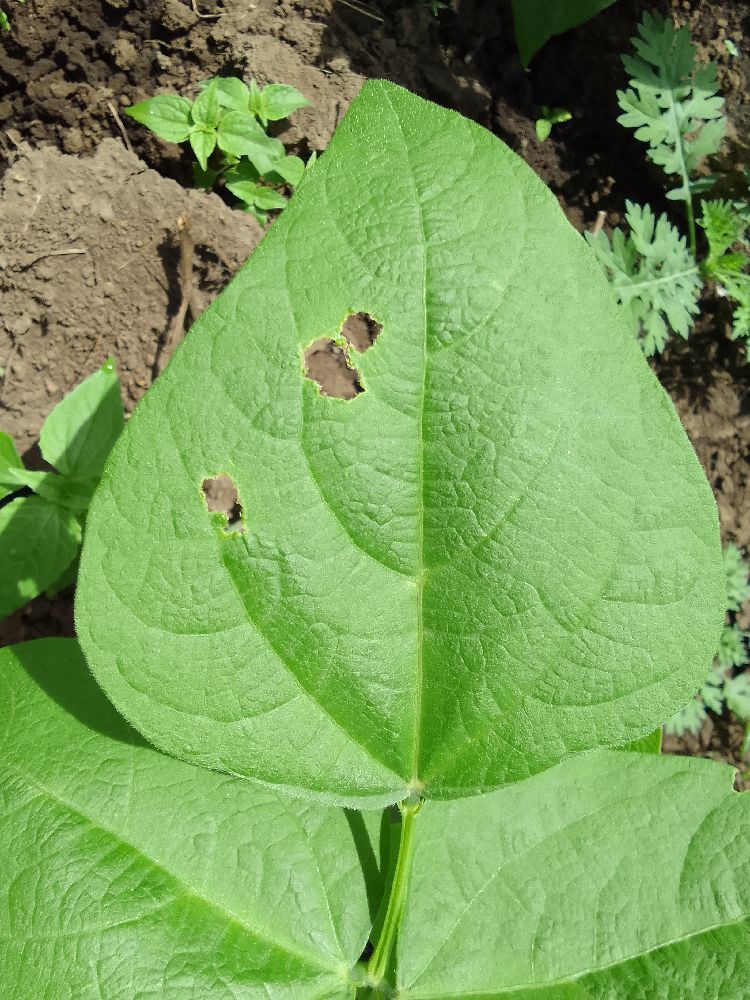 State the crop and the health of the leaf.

common bean, healthy
